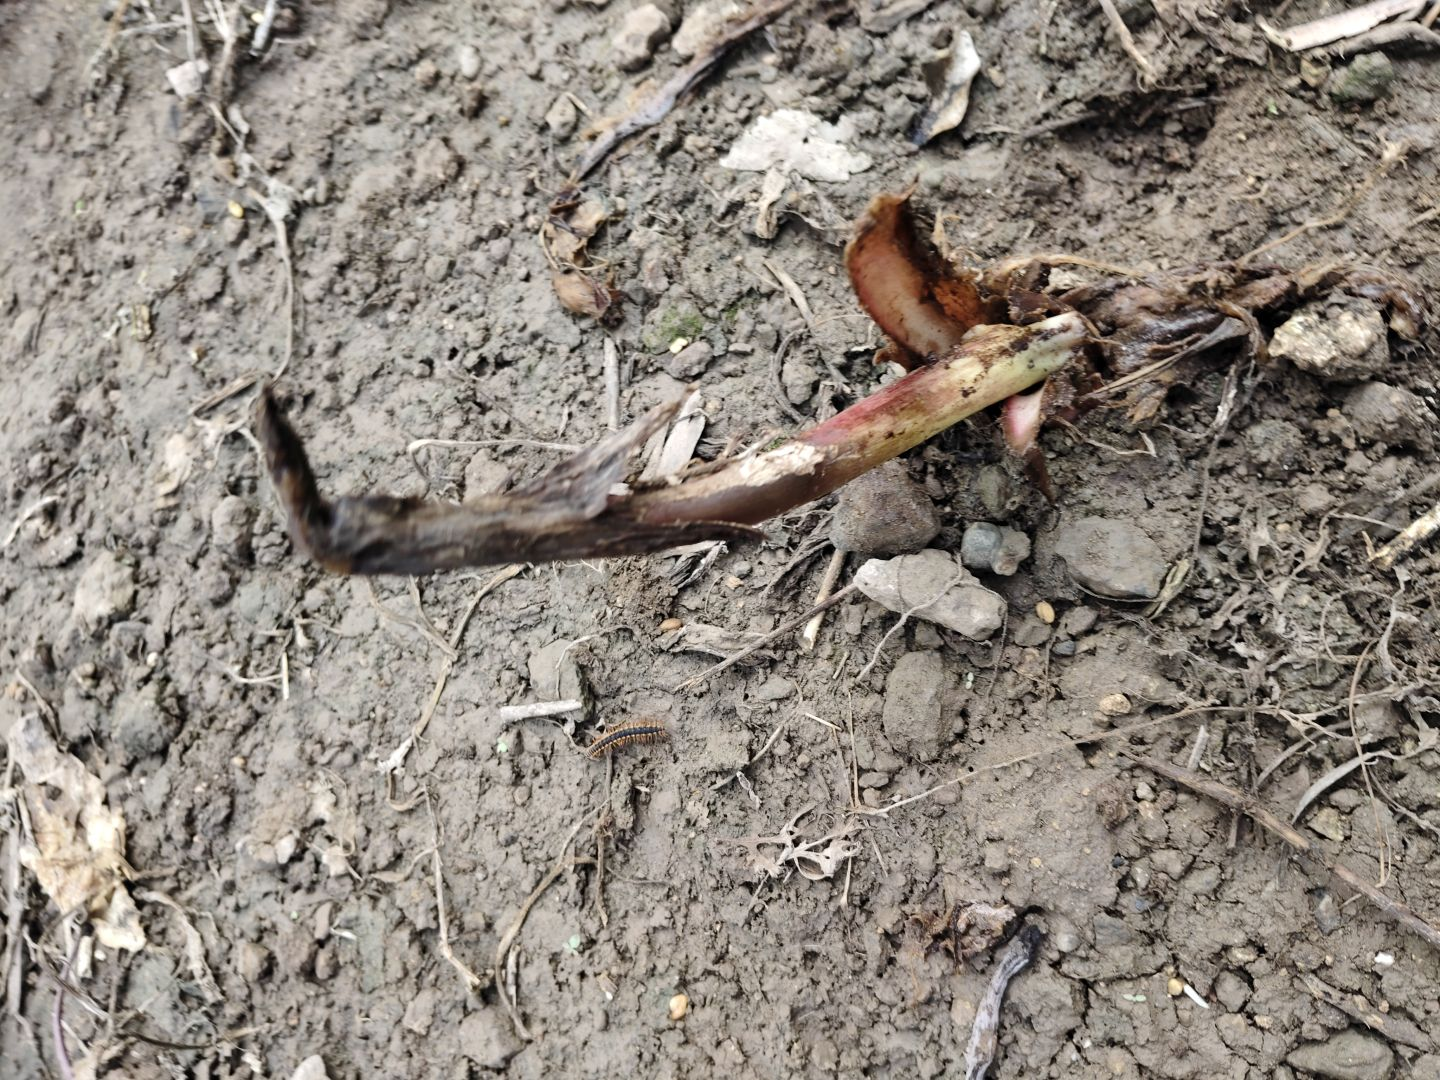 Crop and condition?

taro, root rot
